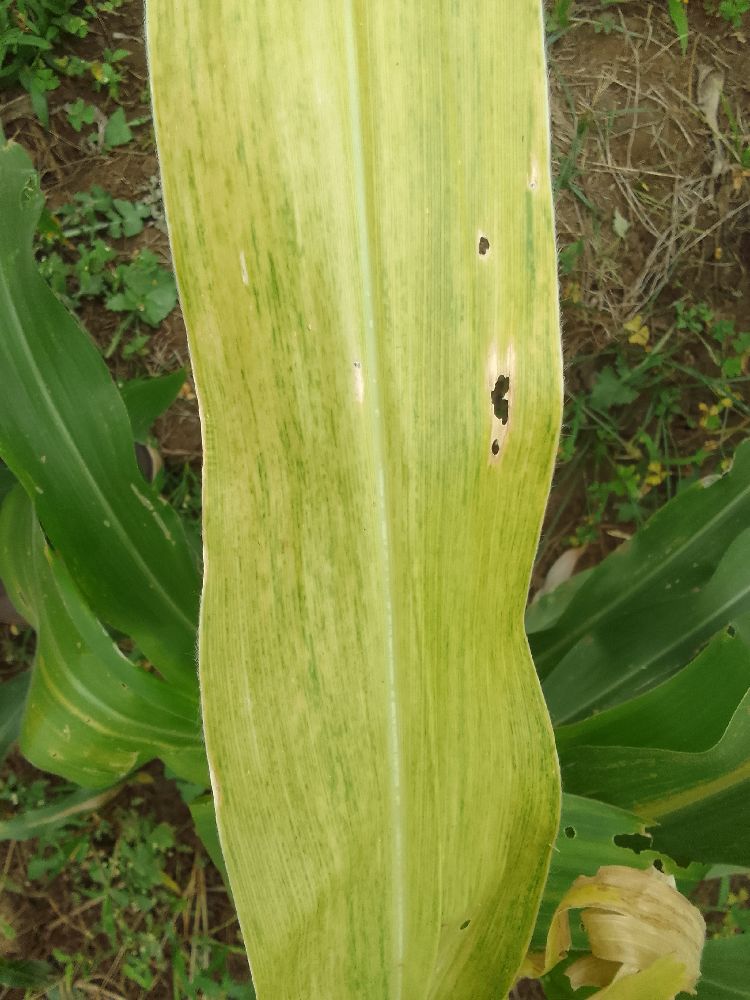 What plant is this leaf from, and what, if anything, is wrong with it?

maize, maize lethal necrosis
